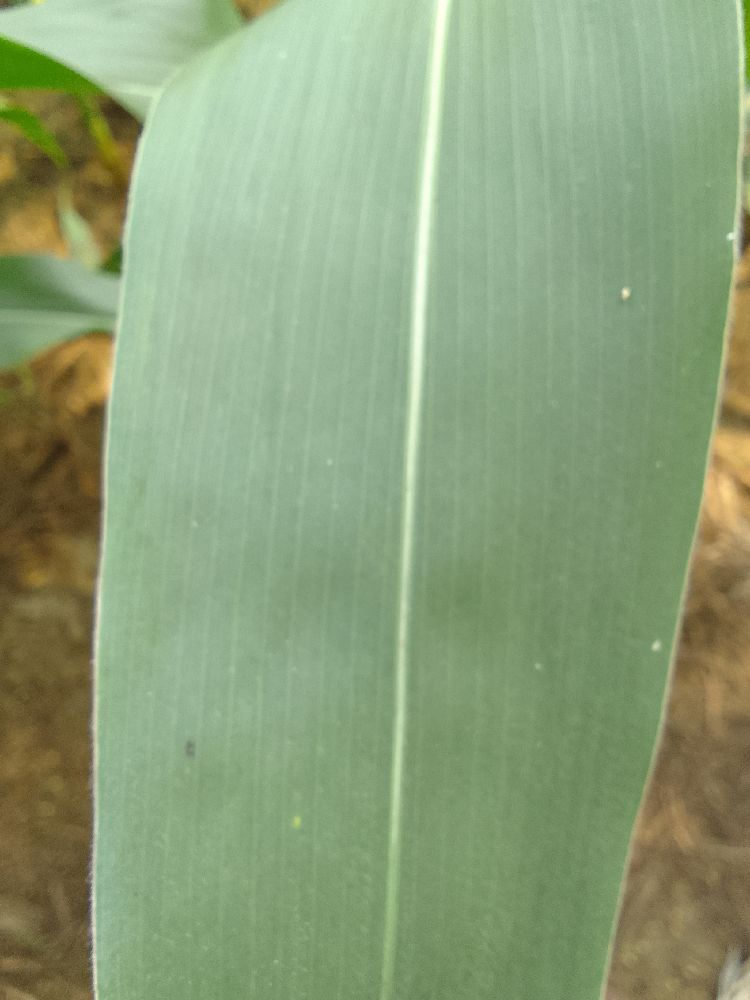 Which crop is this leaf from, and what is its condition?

maize, healthy
